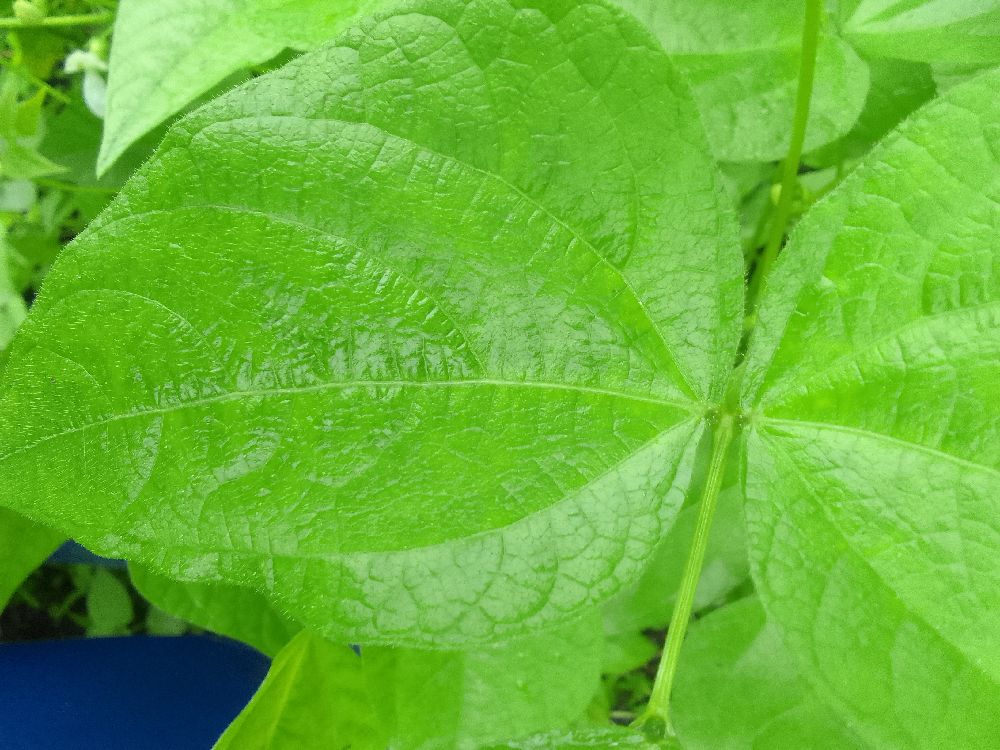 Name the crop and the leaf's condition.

common bean, healthy
